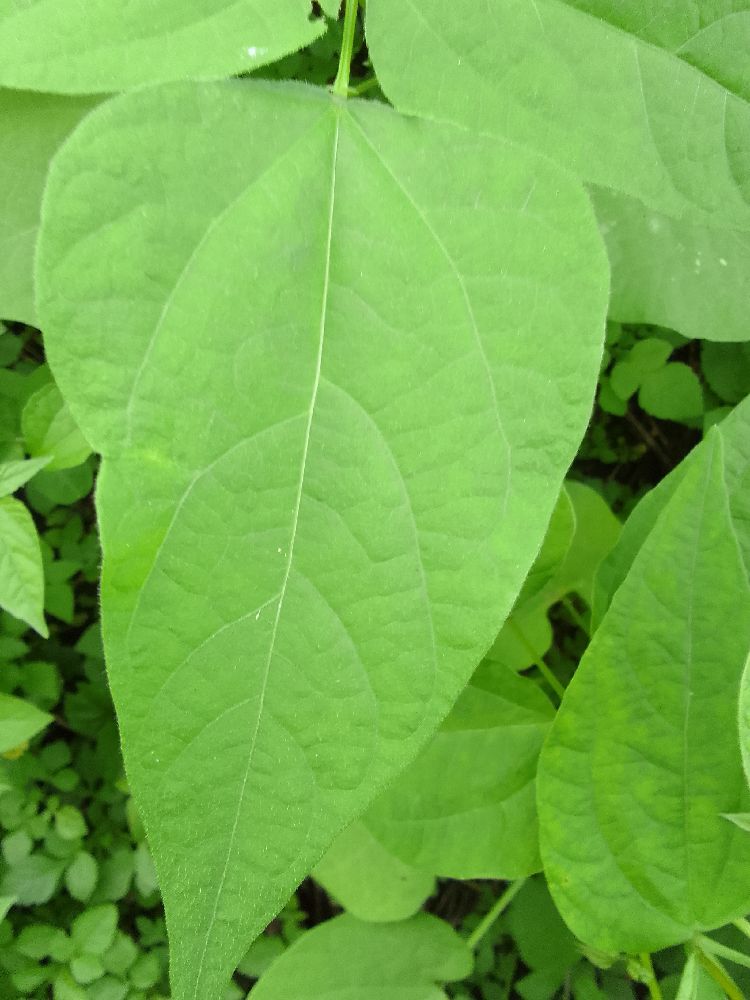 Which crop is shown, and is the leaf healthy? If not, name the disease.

common bean, healthy
